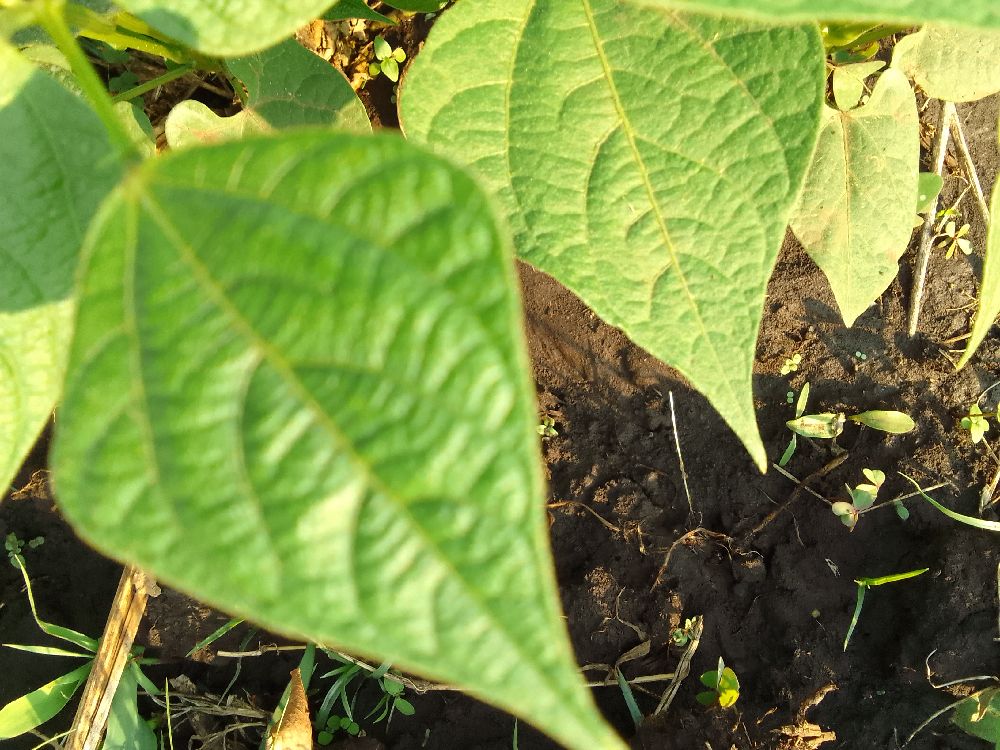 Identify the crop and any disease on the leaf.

common bean, healthy
